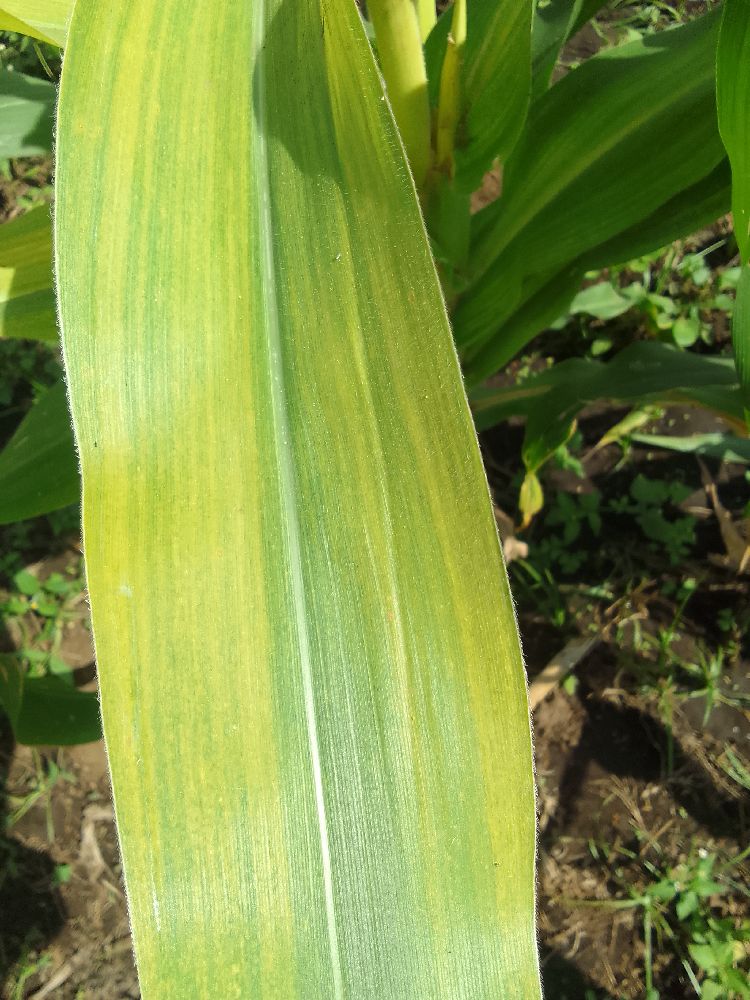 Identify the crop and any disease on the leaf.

maize, maize lethal necrosis
